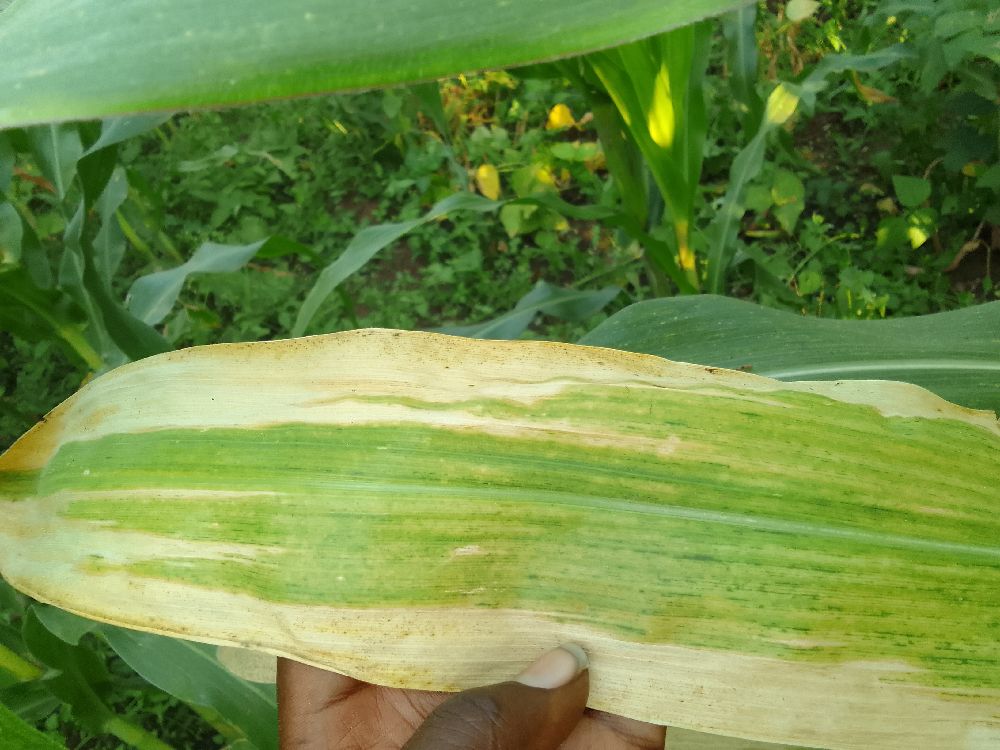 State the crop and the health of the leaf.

maize, maize lethal necrosis
